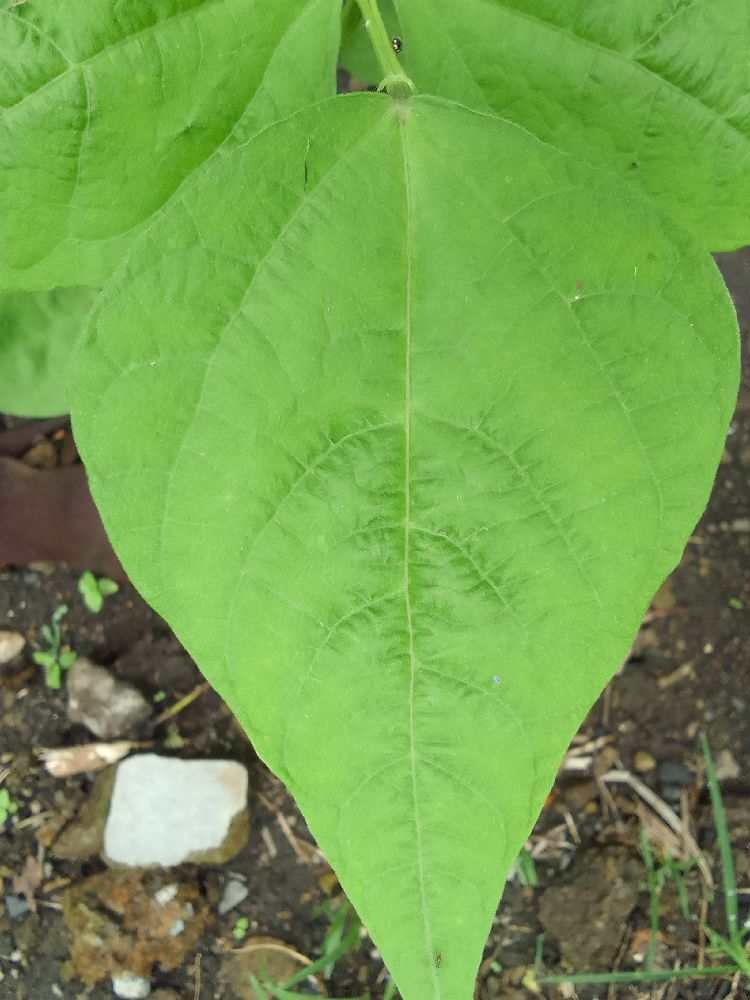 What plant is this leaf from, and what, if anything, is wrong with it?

common bean, healthy
